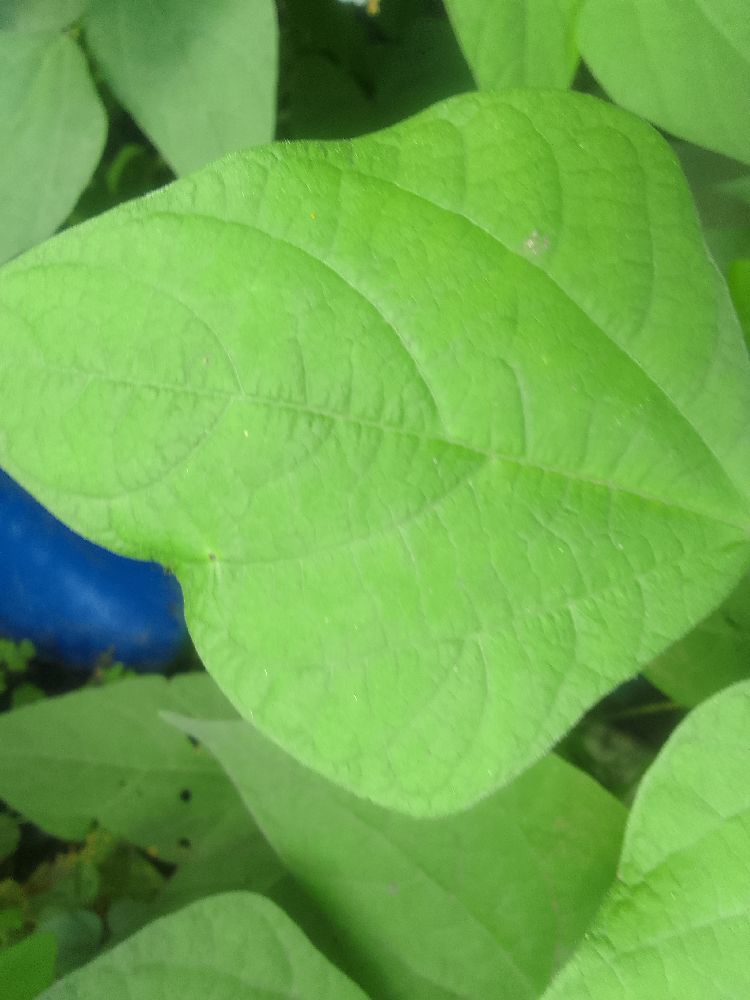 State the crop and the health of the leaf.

common bean, healthy
